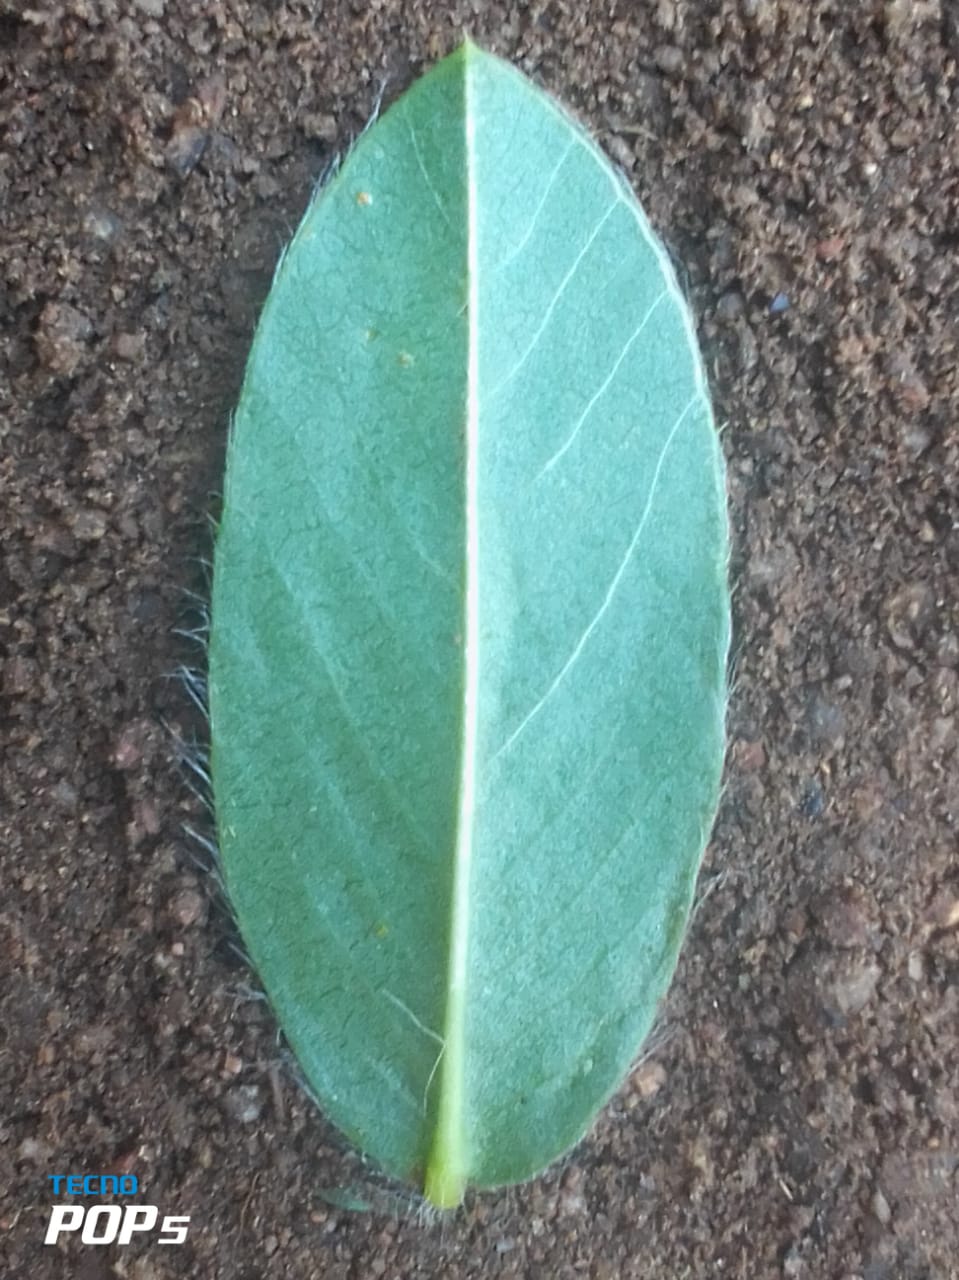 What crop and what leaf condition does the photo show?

peanut, healthy leaves
